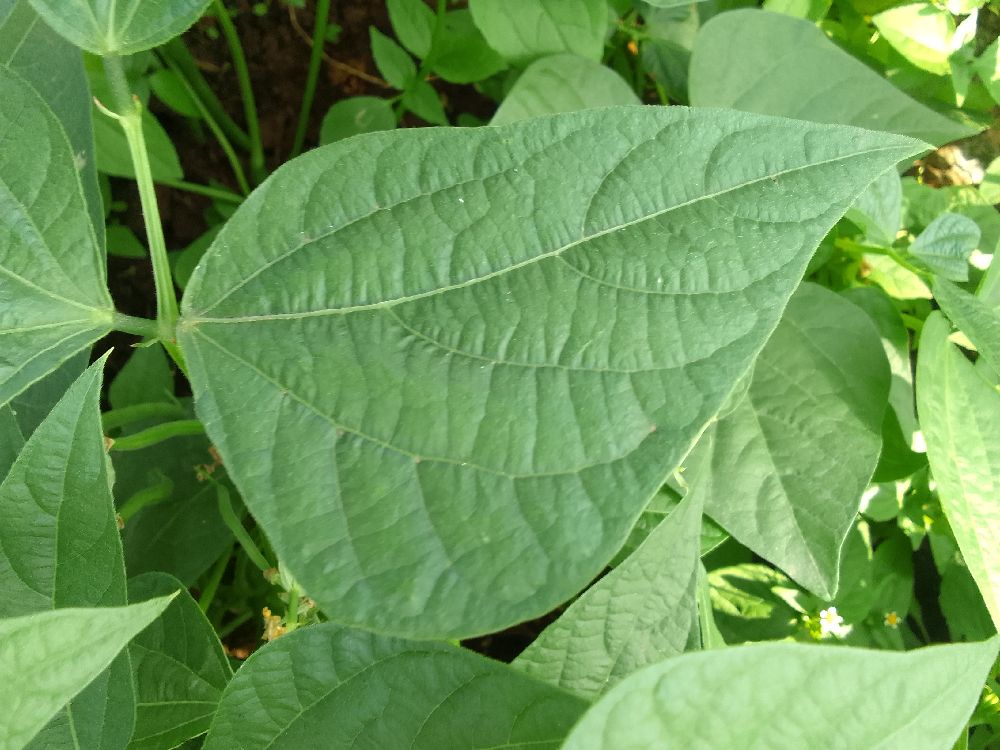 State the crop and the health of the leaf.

common bean, healthy
